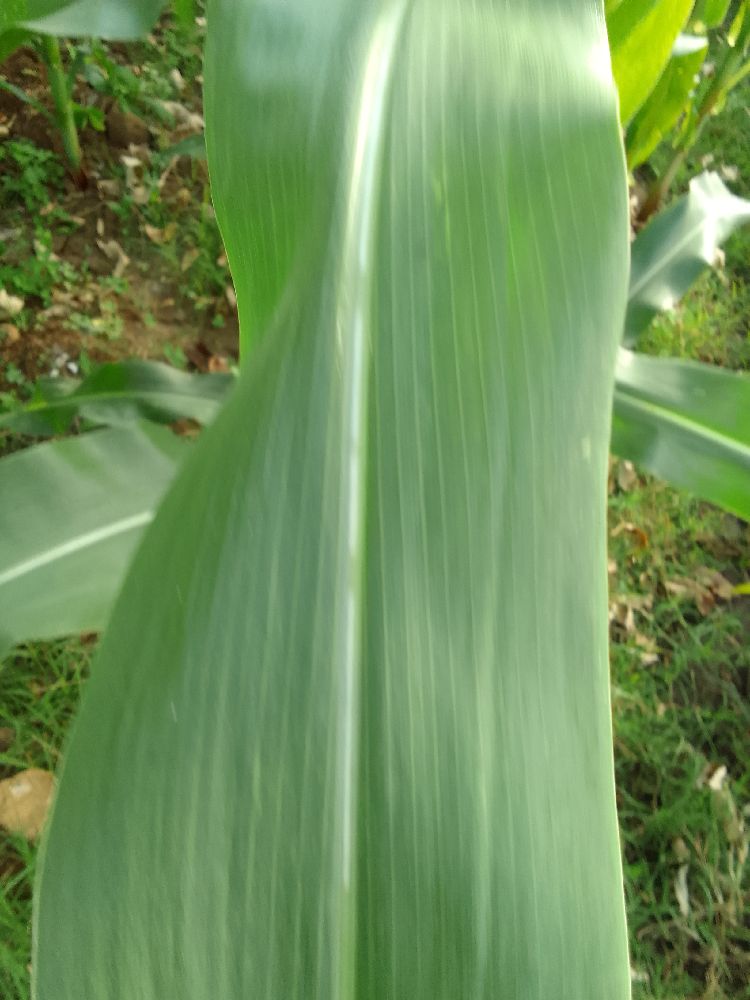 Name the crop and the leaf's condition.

maize, healthy
